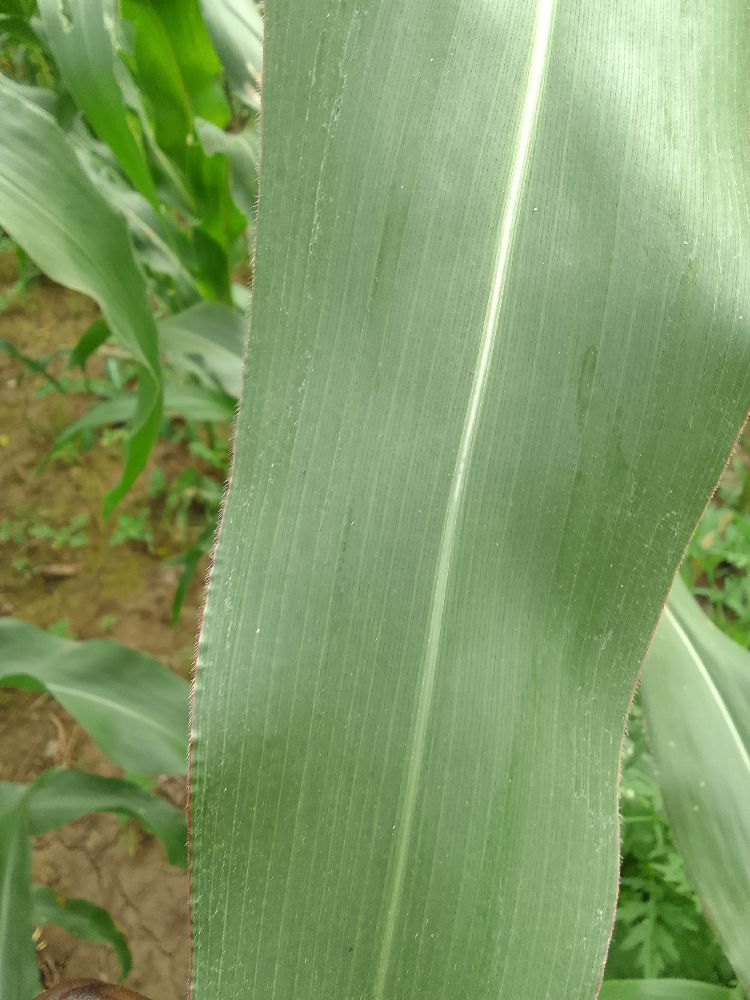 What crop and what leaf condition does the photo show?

maize, healthy
